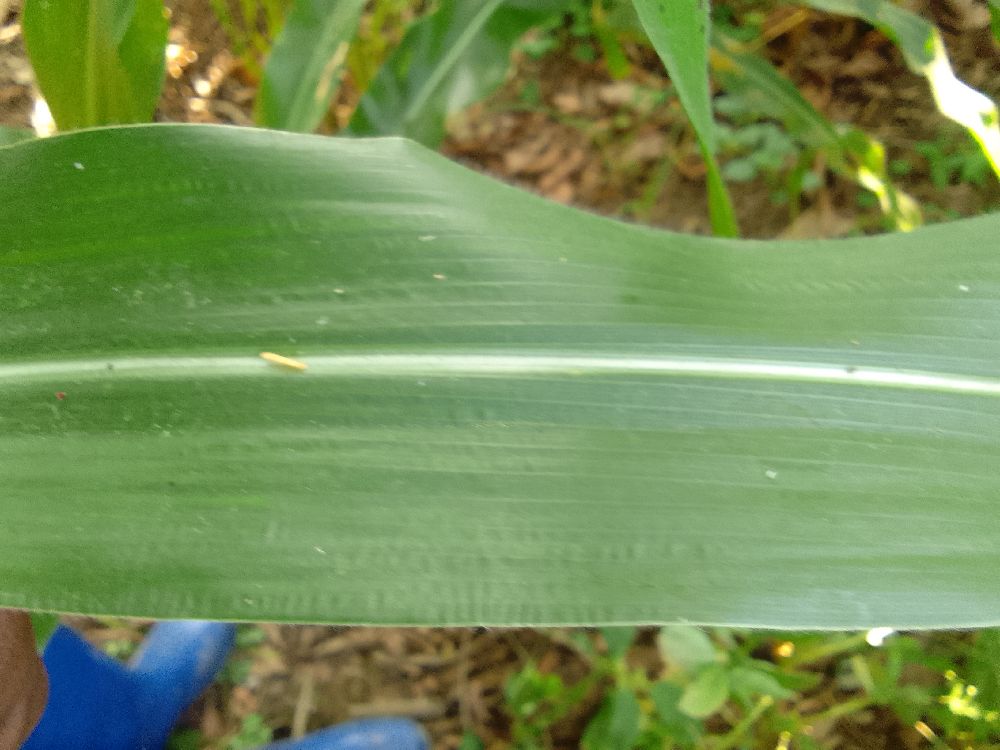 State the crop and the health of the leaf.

maize, healthy
